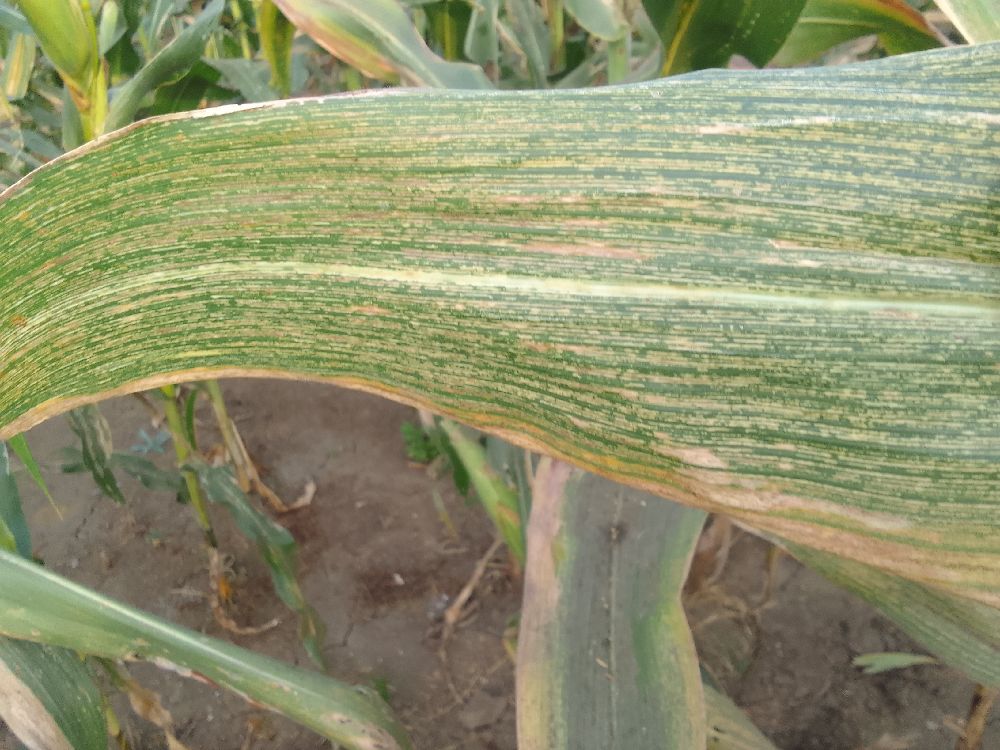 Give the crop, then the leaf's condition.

maize, maize streak virus
